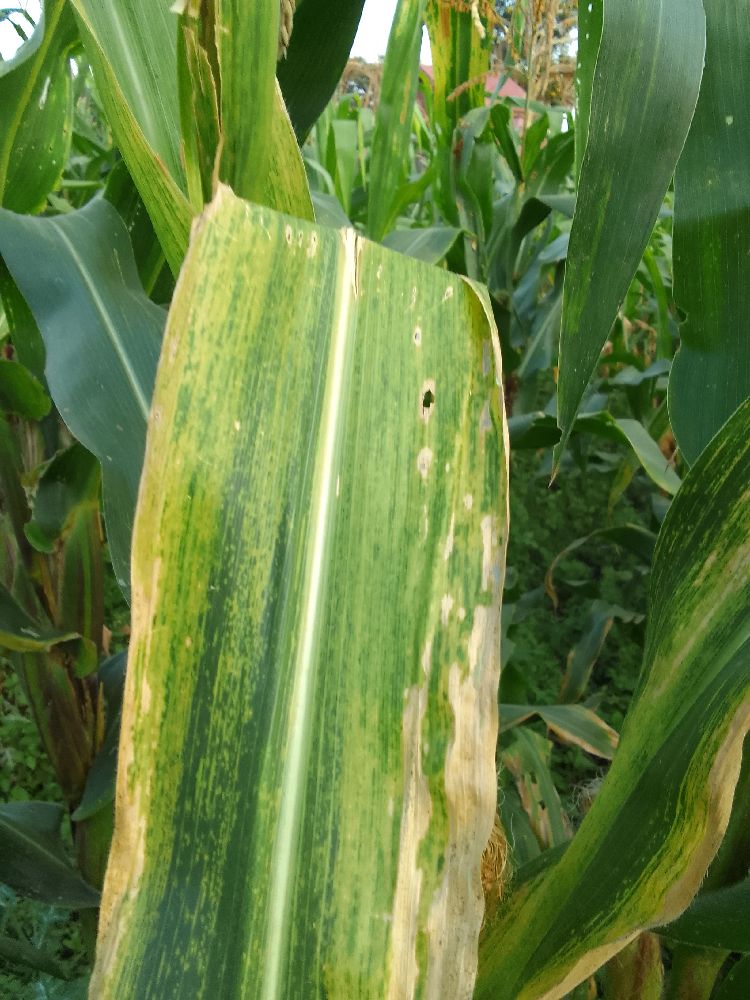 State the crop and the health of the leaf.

maize, maize lethal necrosis
